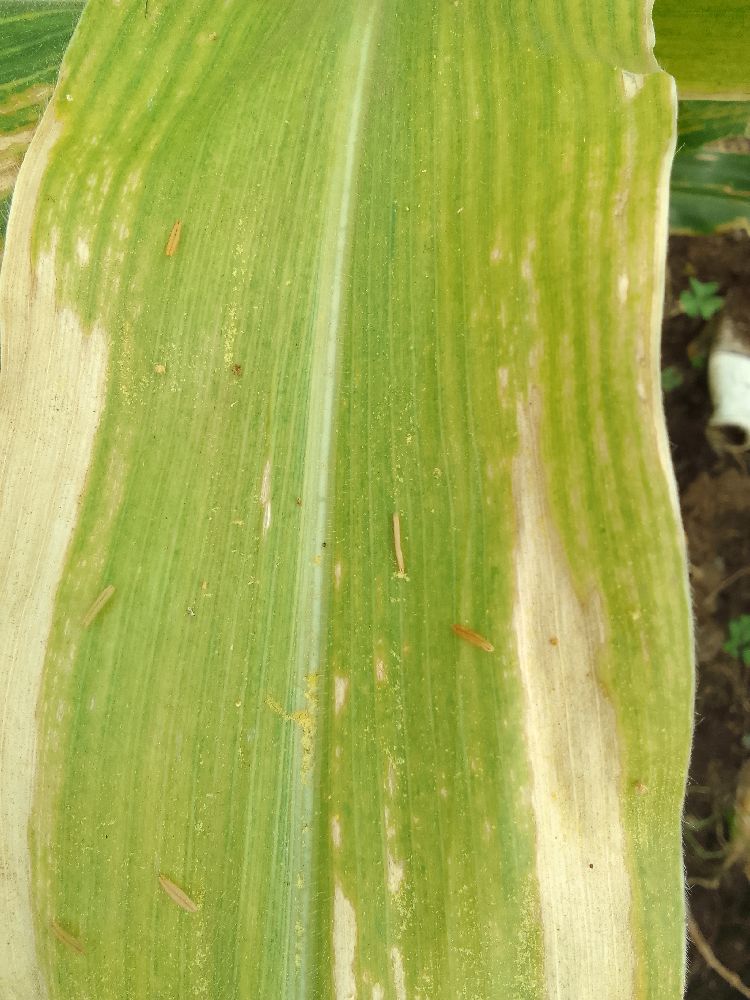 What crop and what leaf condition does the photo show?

maize, maize lethal necrosis
